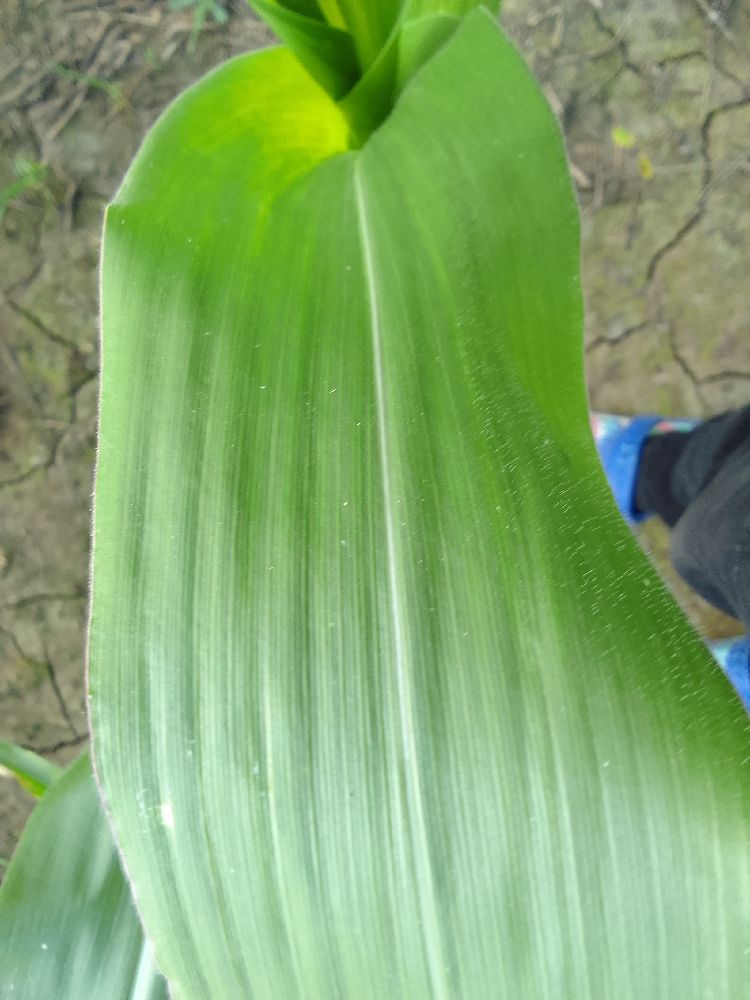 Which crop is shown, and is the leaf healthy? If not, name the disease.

maize, healthy
